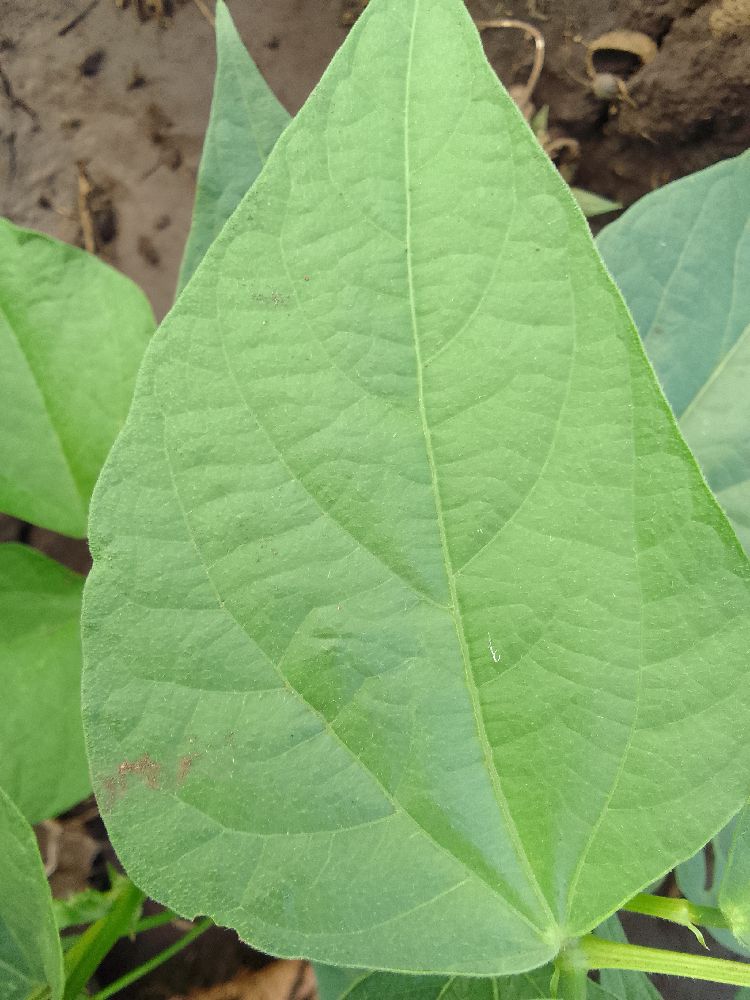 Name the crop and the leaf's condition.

common bean, healthy
